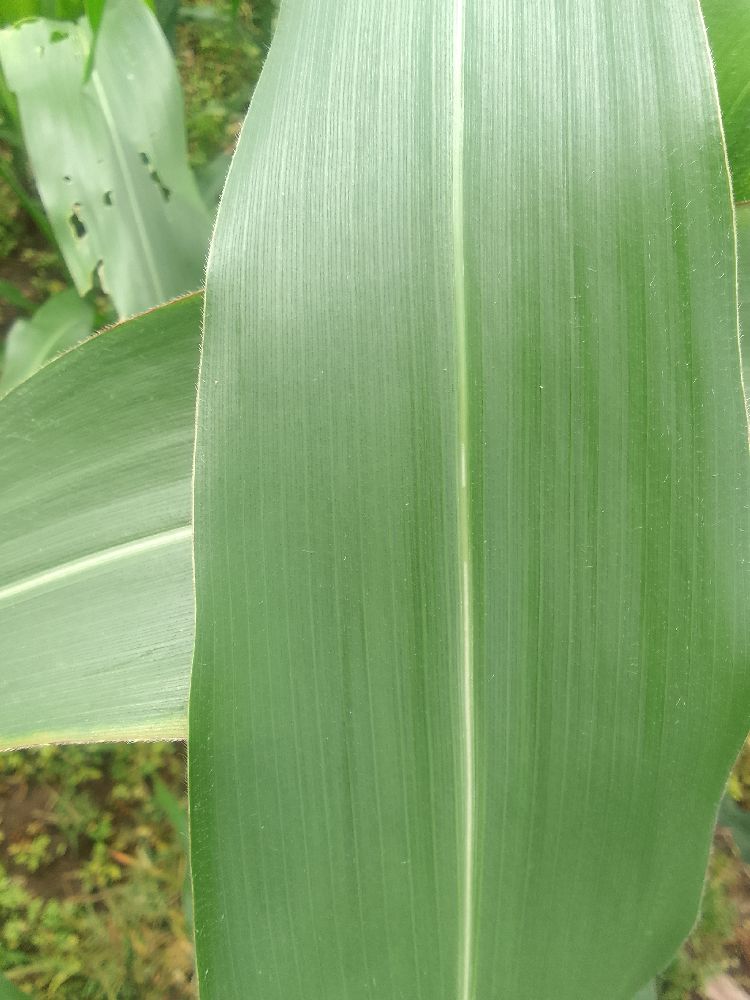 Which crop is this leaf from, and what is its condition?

maize, healthy
